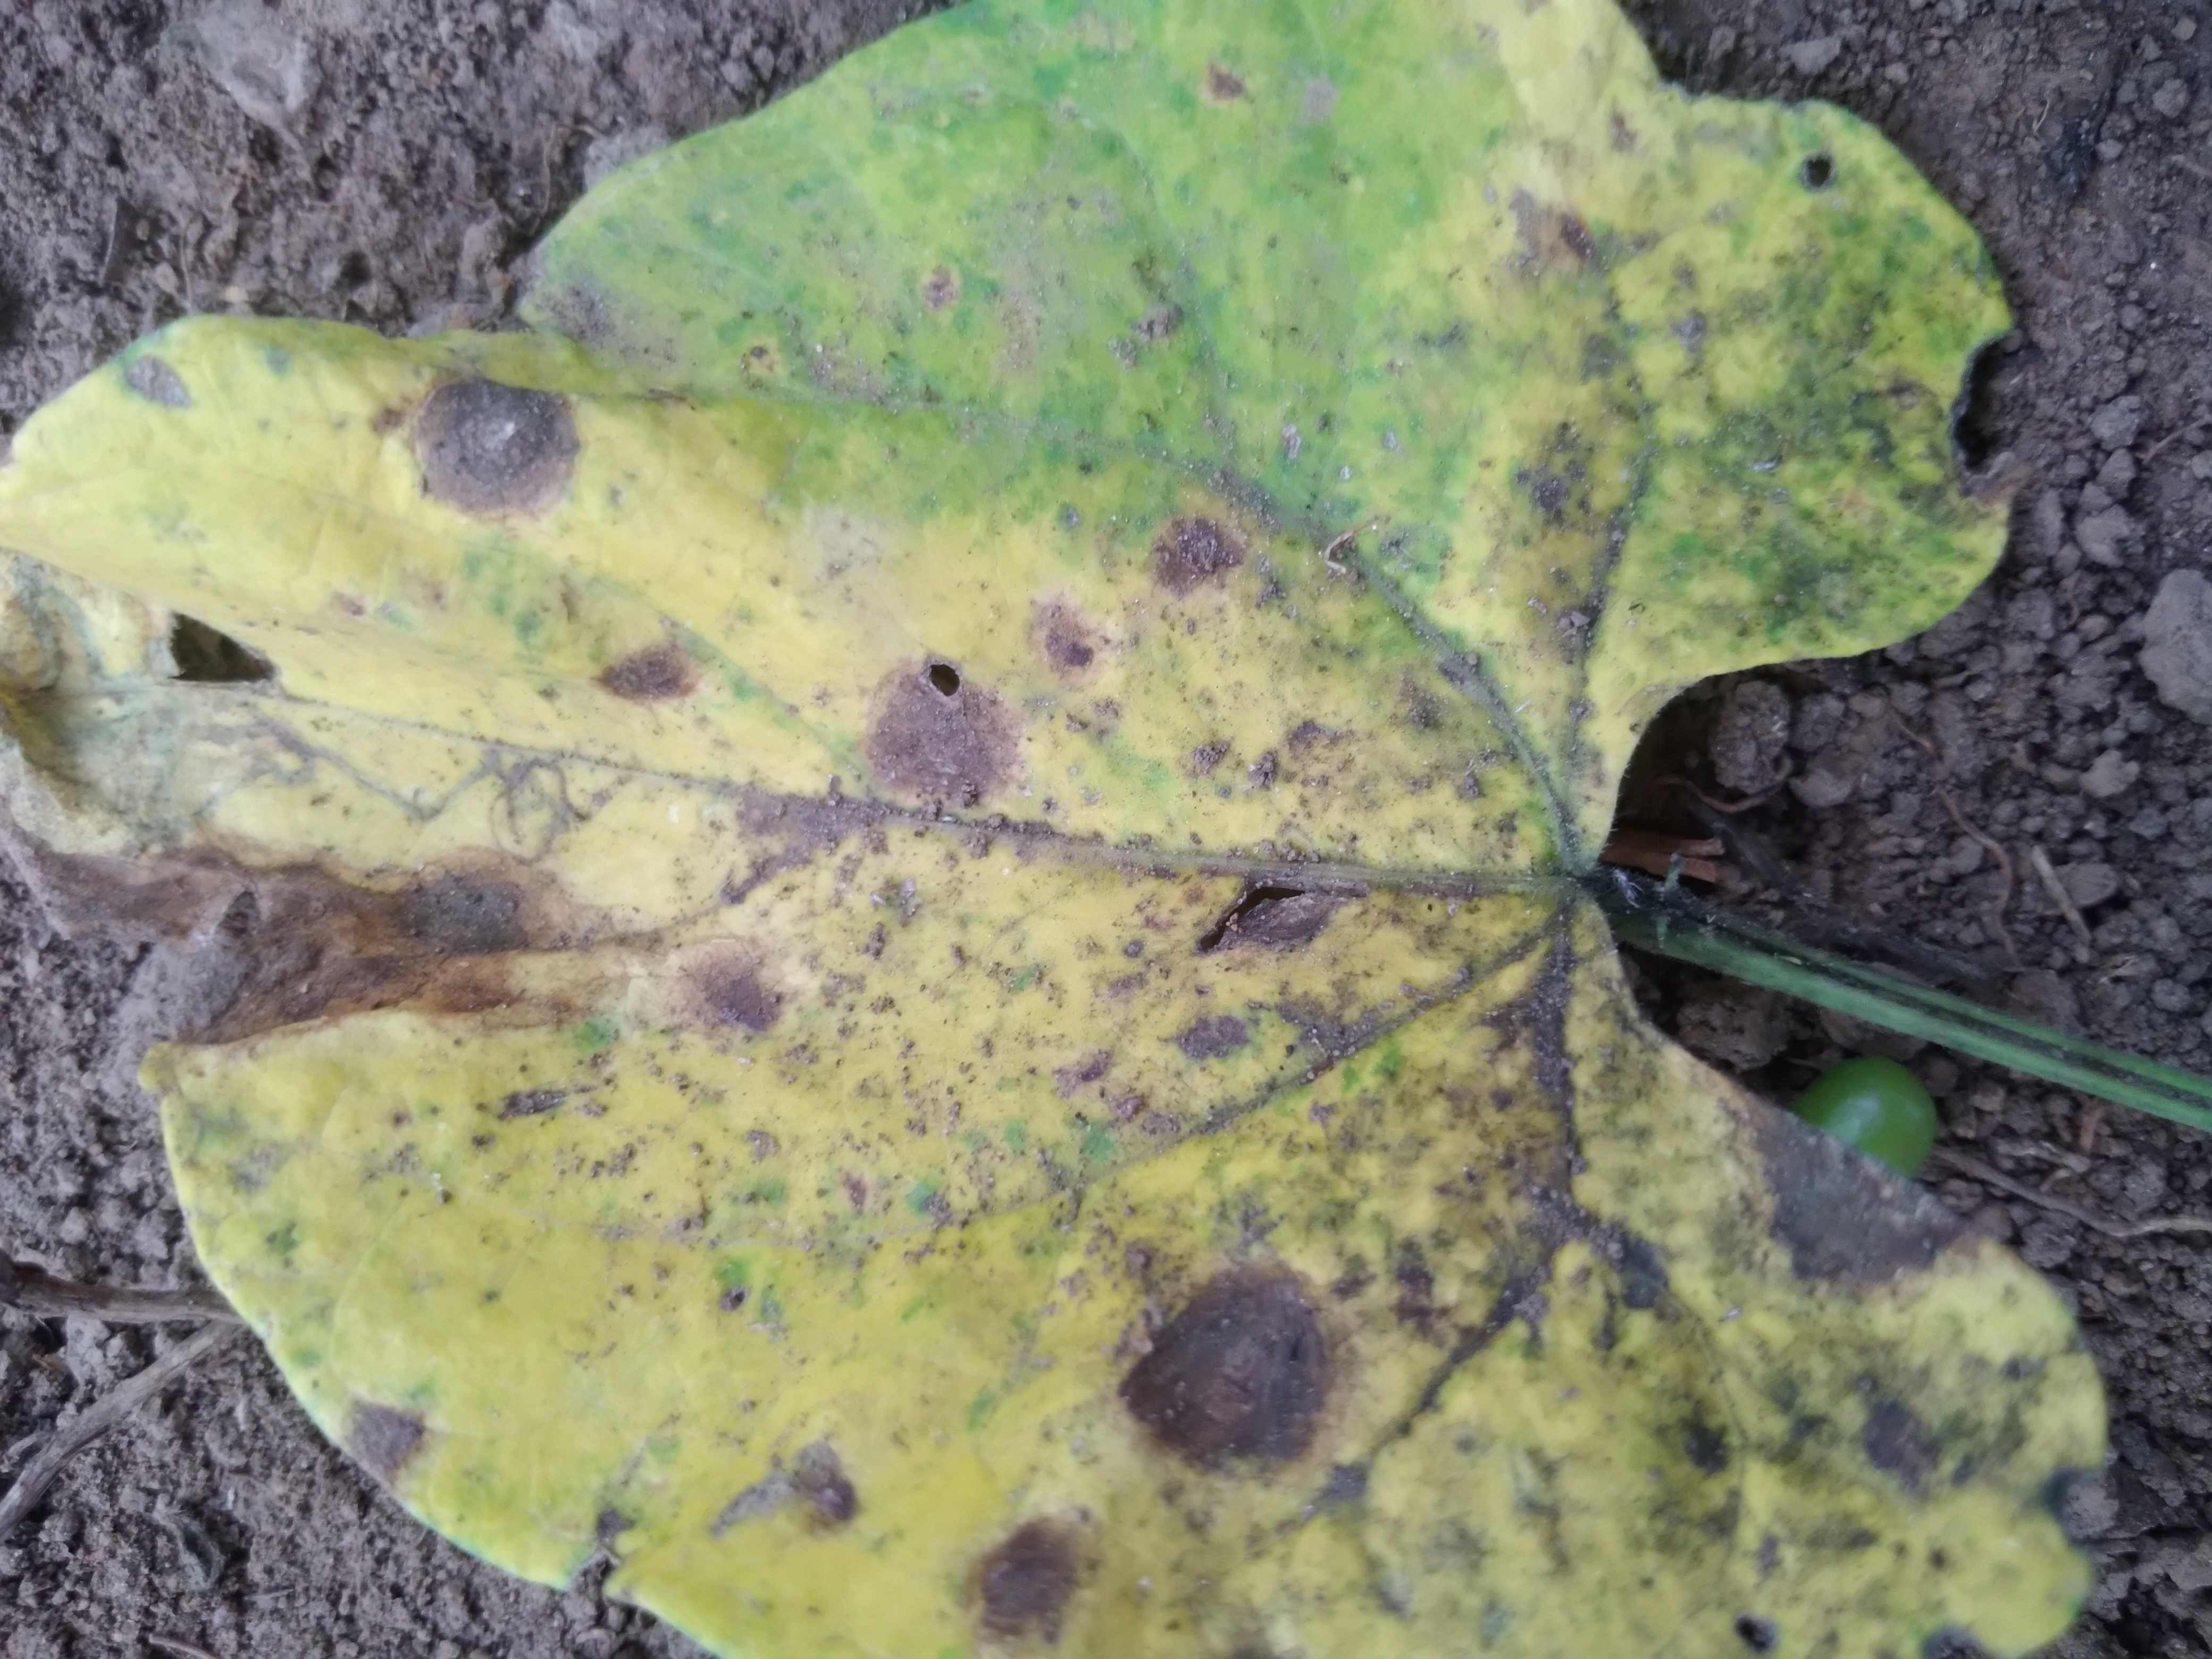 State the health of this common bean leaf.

rust
